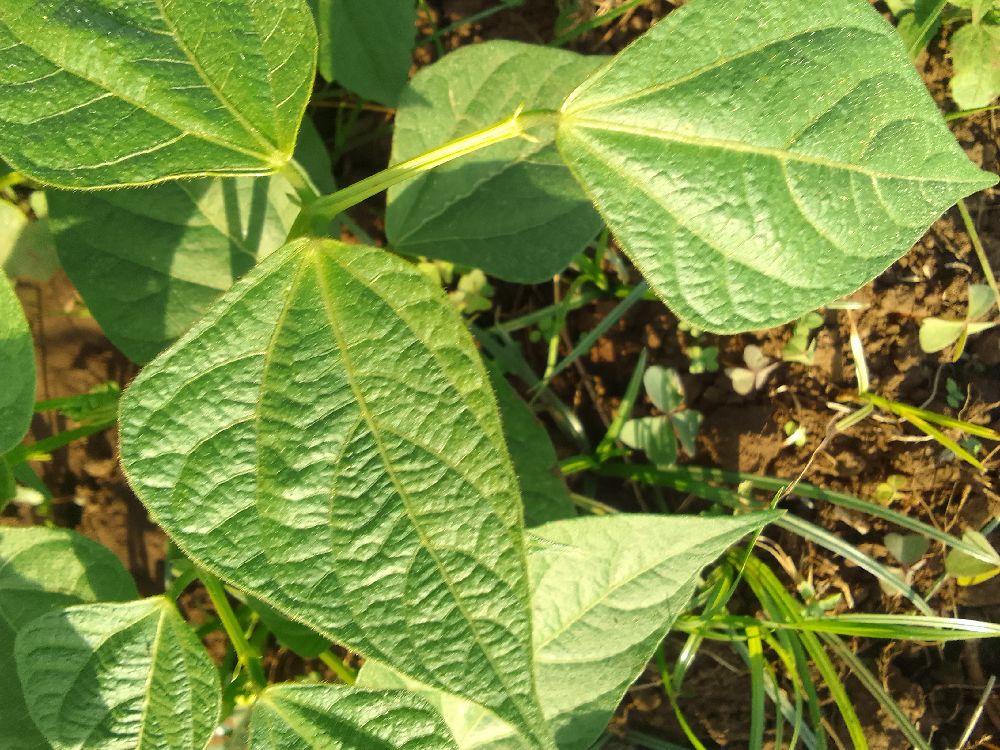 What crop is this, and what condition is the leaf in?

common bean, healthy
